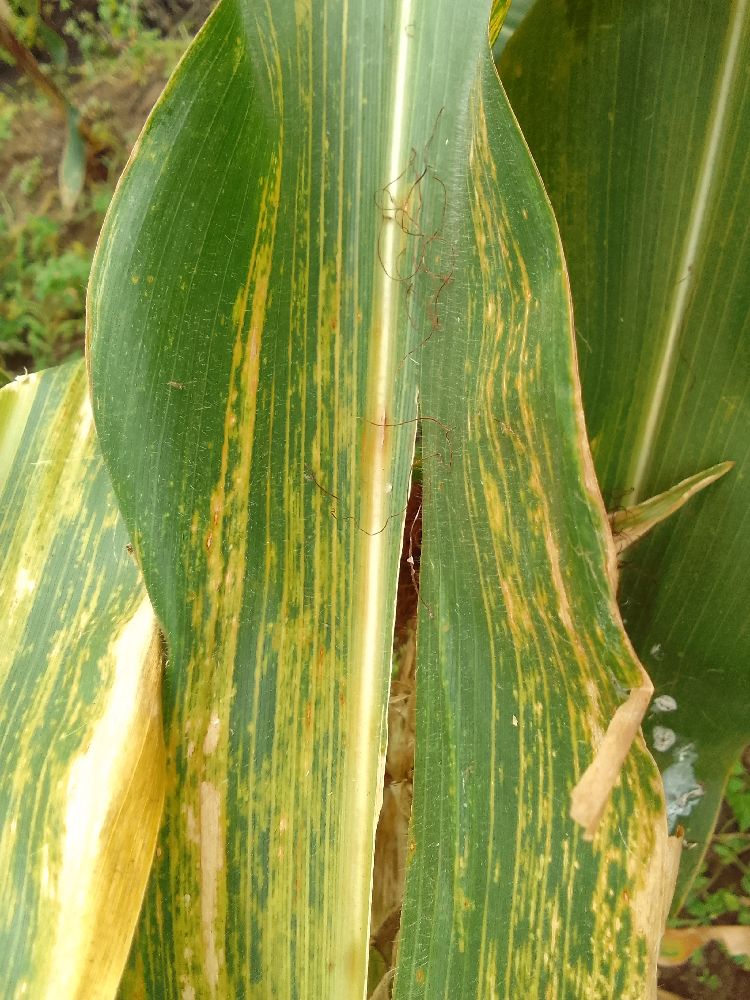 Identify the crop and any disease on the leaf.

maize, maize lethal necrosis
